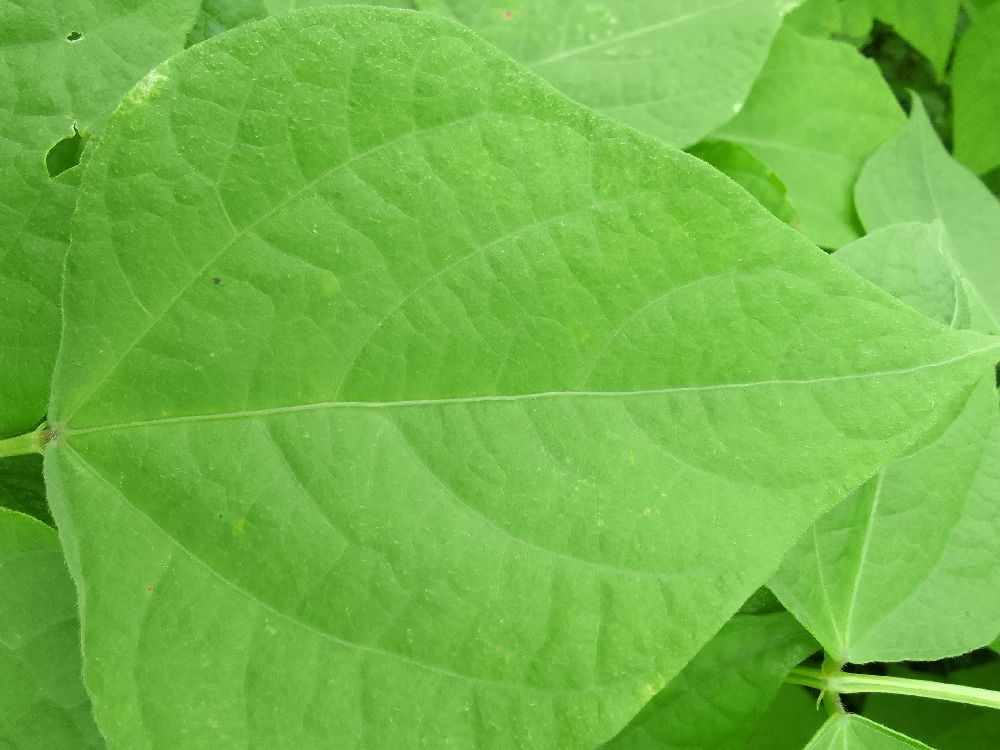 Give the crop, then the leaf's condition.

common bean, healthy
